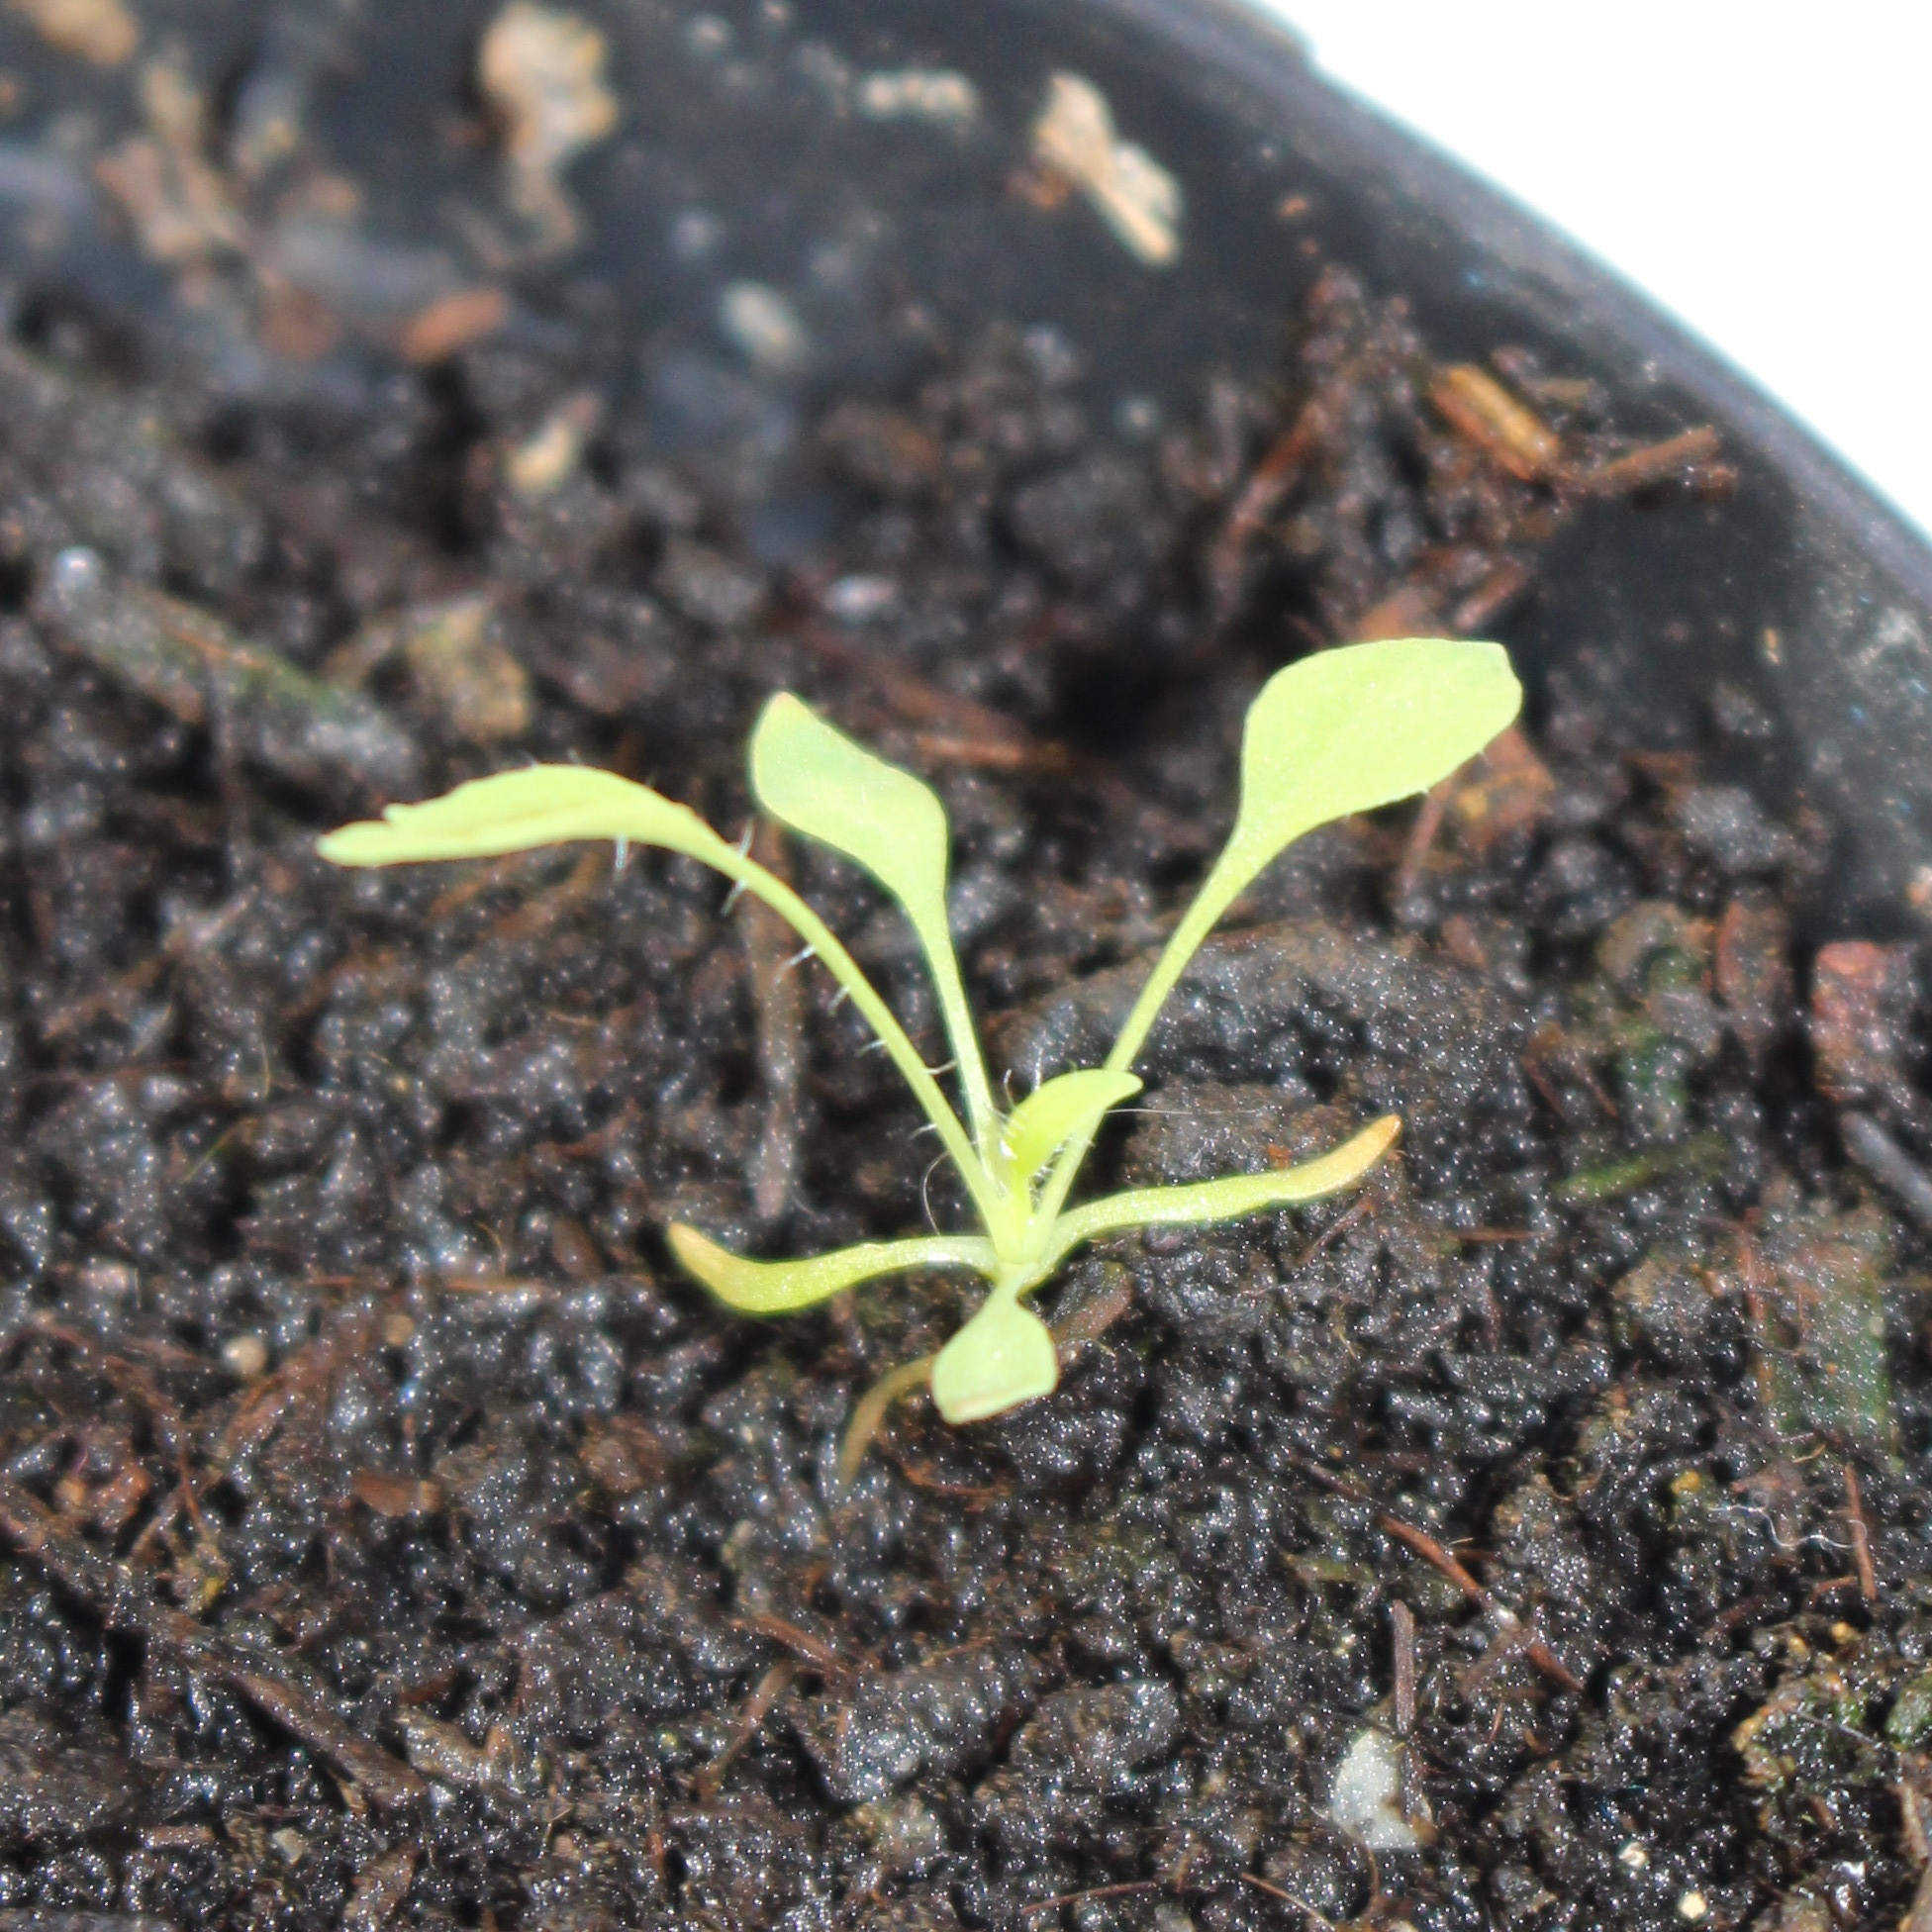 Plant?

Papaver rhoeas
